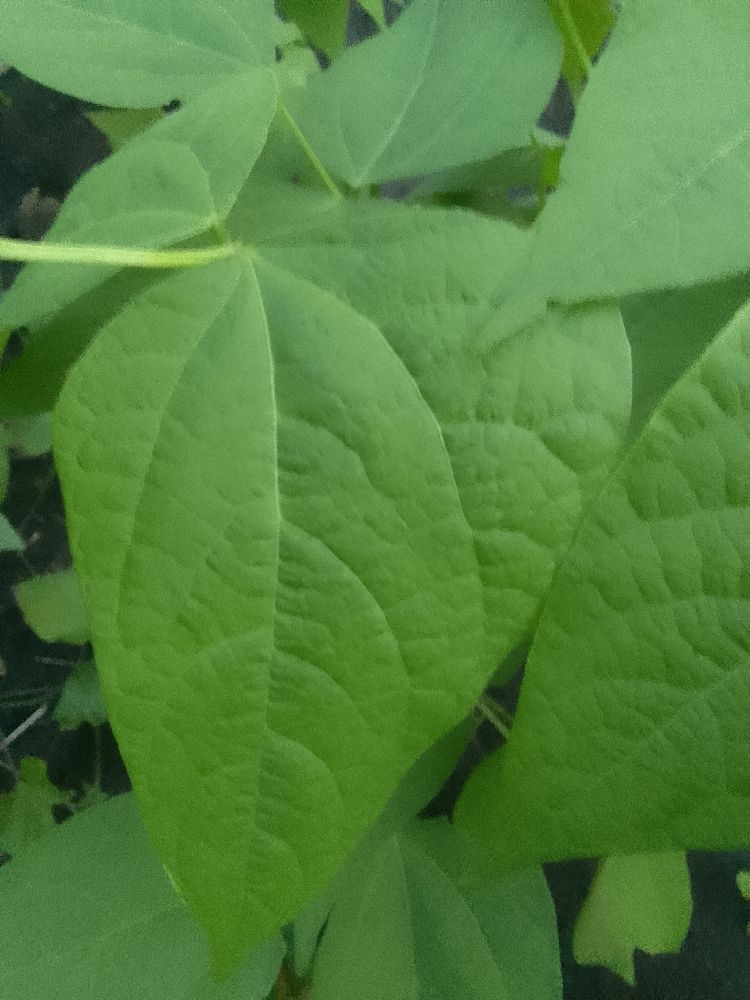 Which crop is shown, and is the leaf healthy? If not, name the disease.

common bean, healthy
